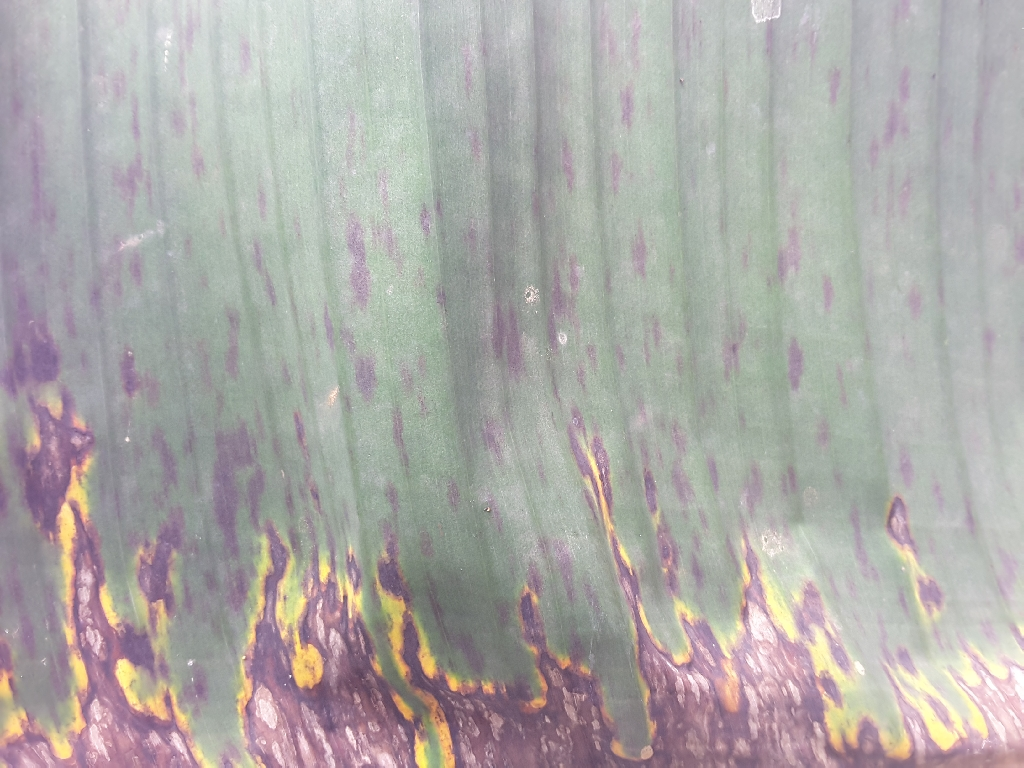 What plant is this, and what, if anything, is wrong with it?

banana, black sigatoka
